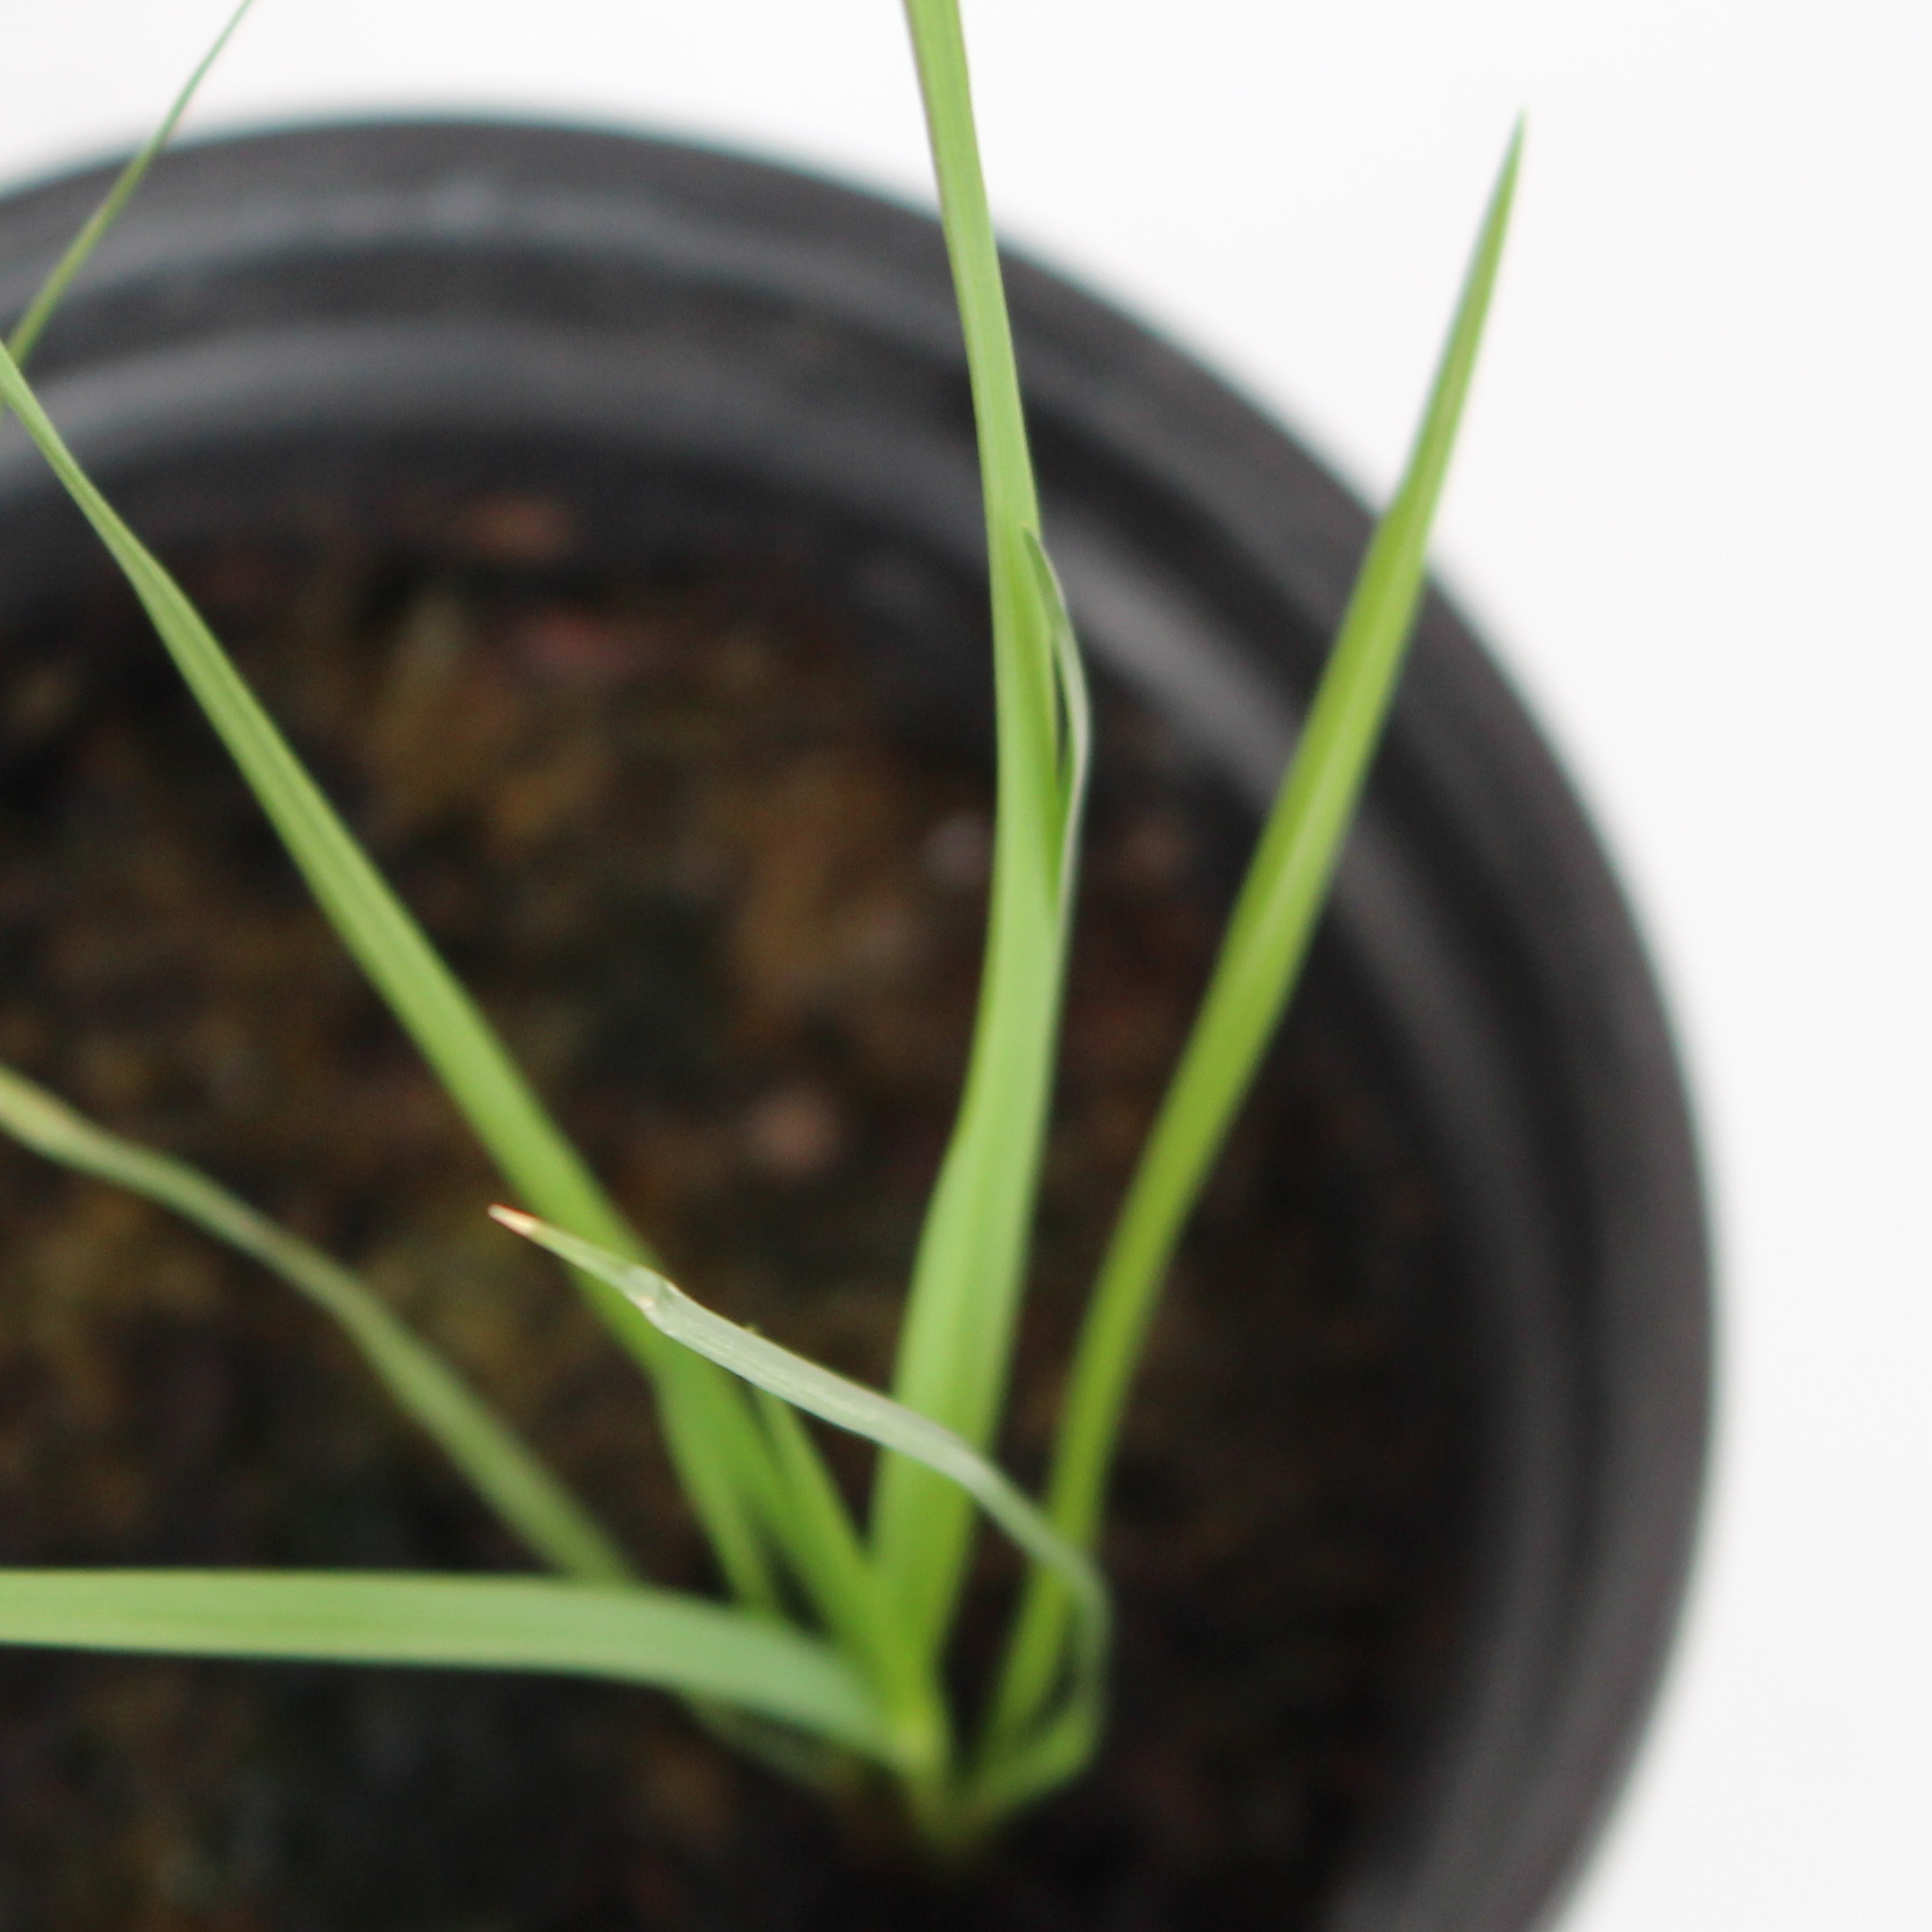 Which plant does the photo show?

Lolium multiflorum
